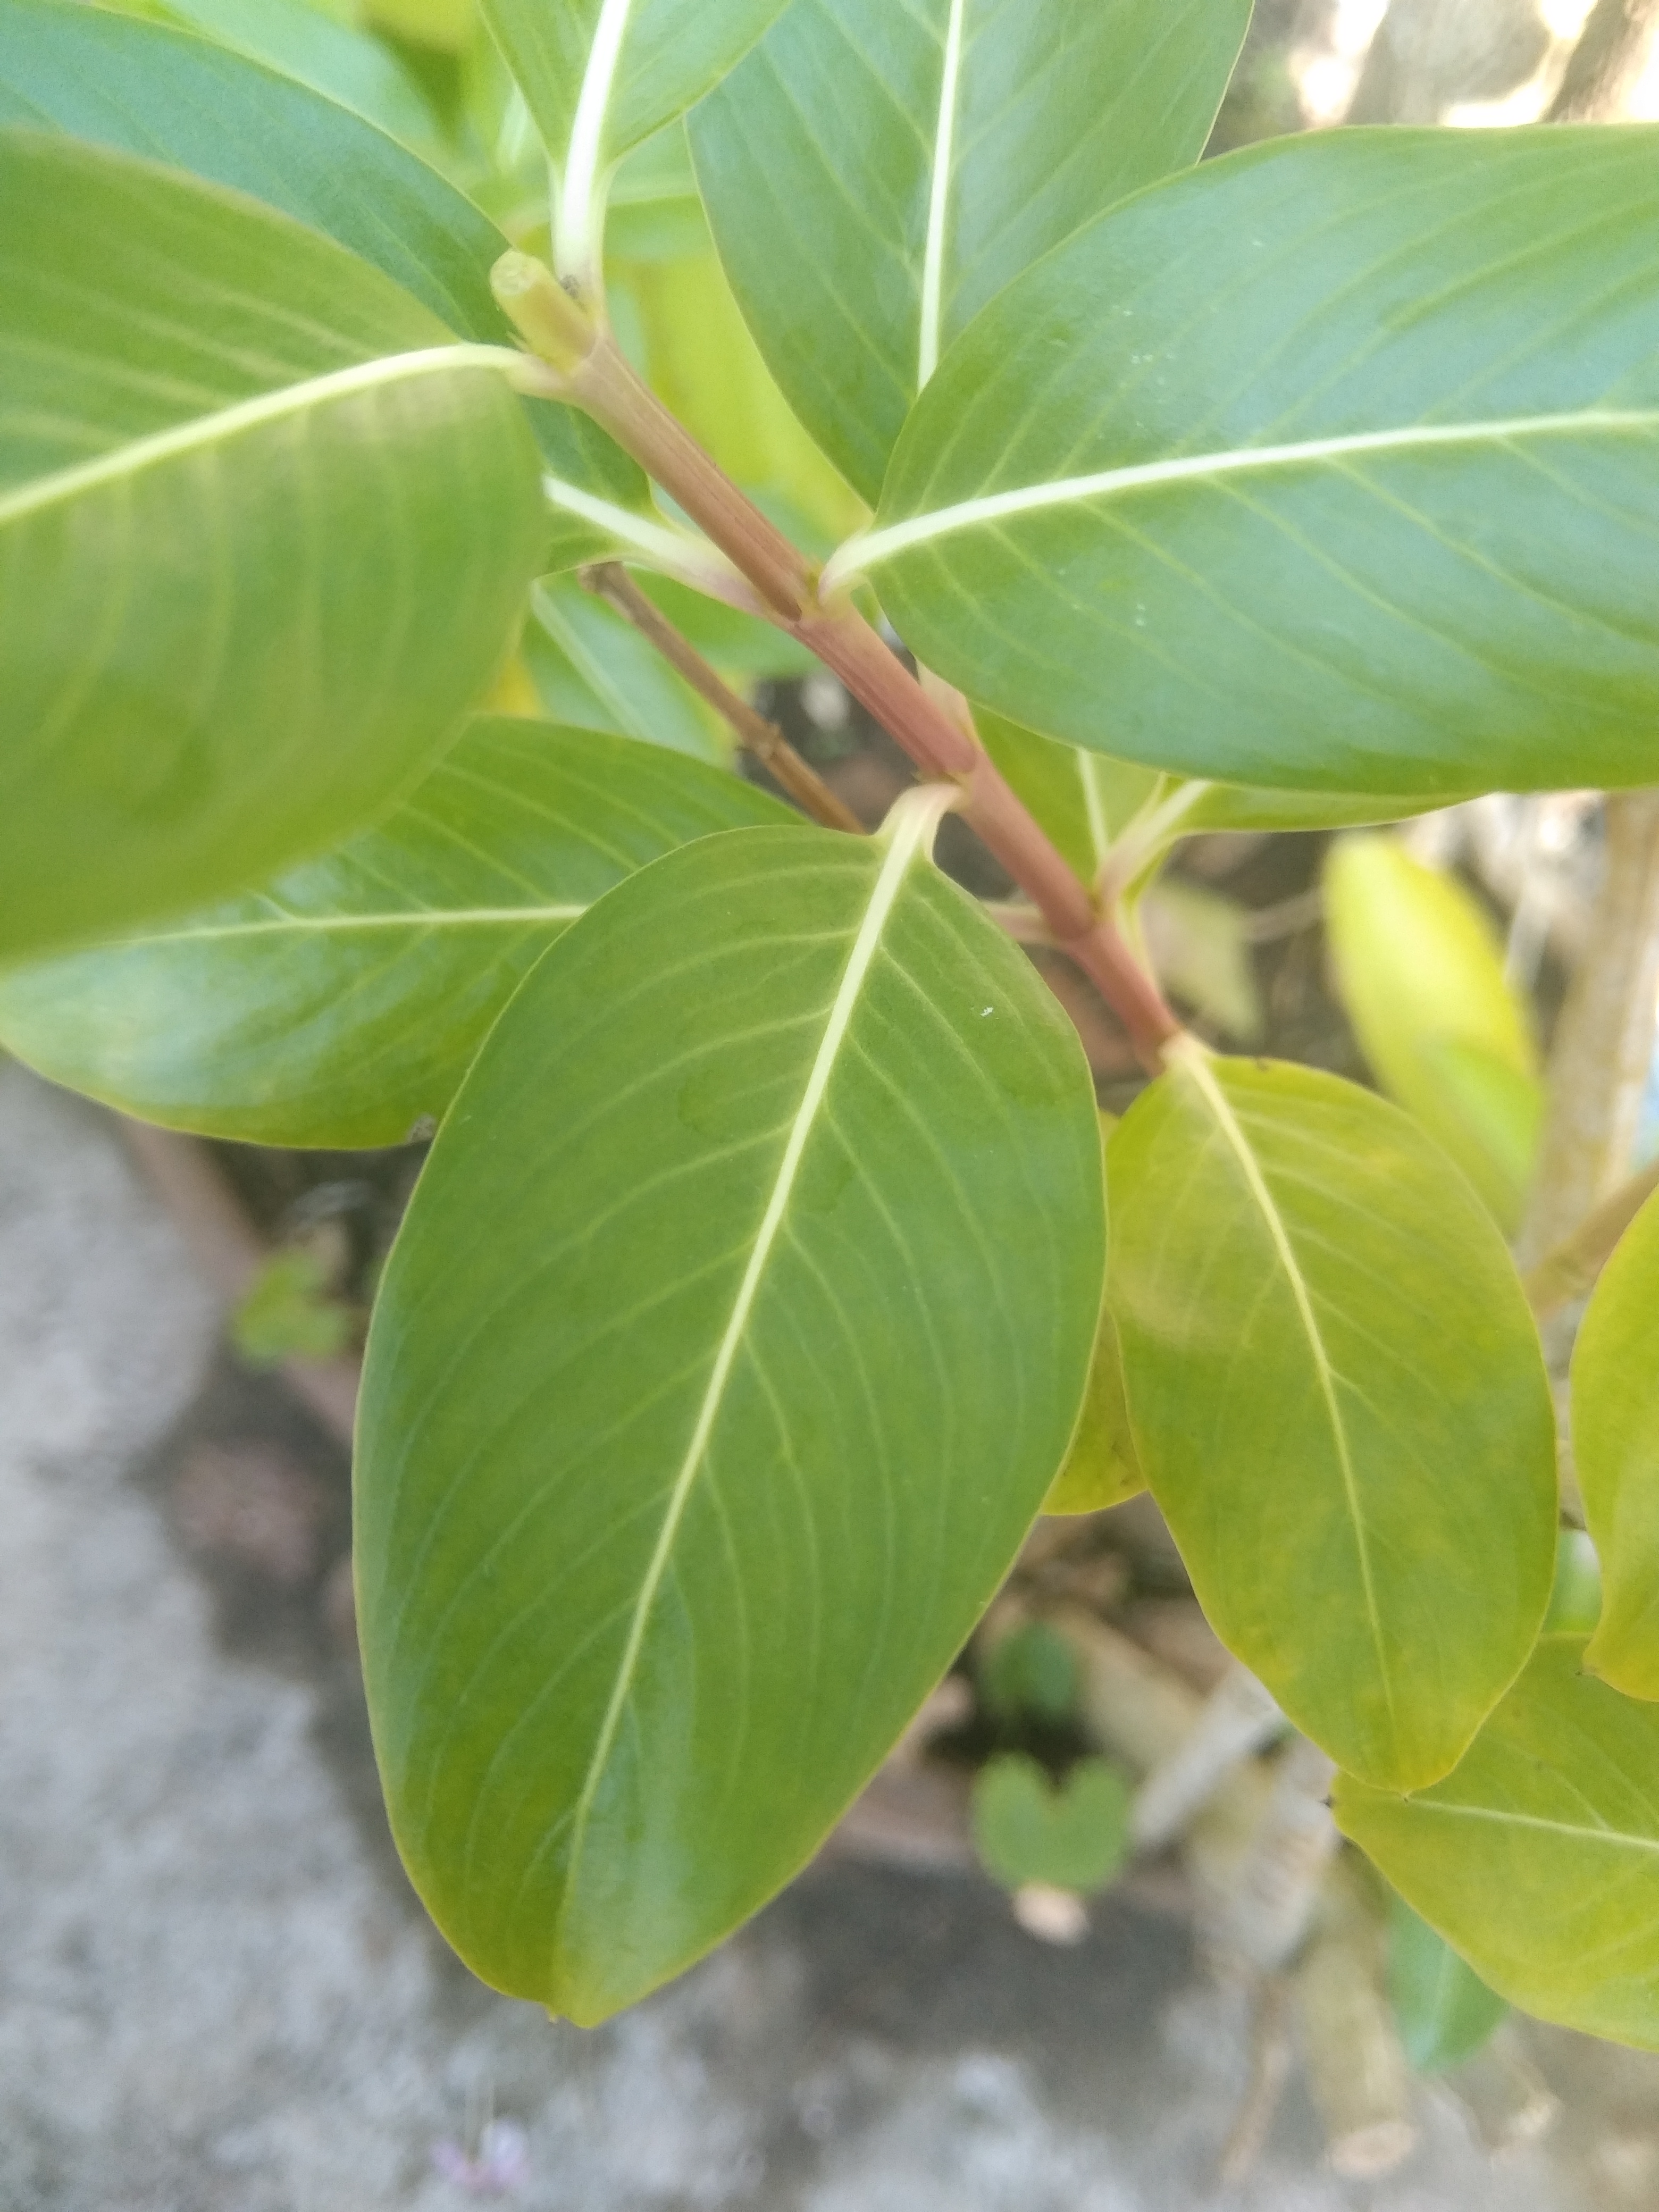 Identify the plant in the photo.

rose periwinkle
